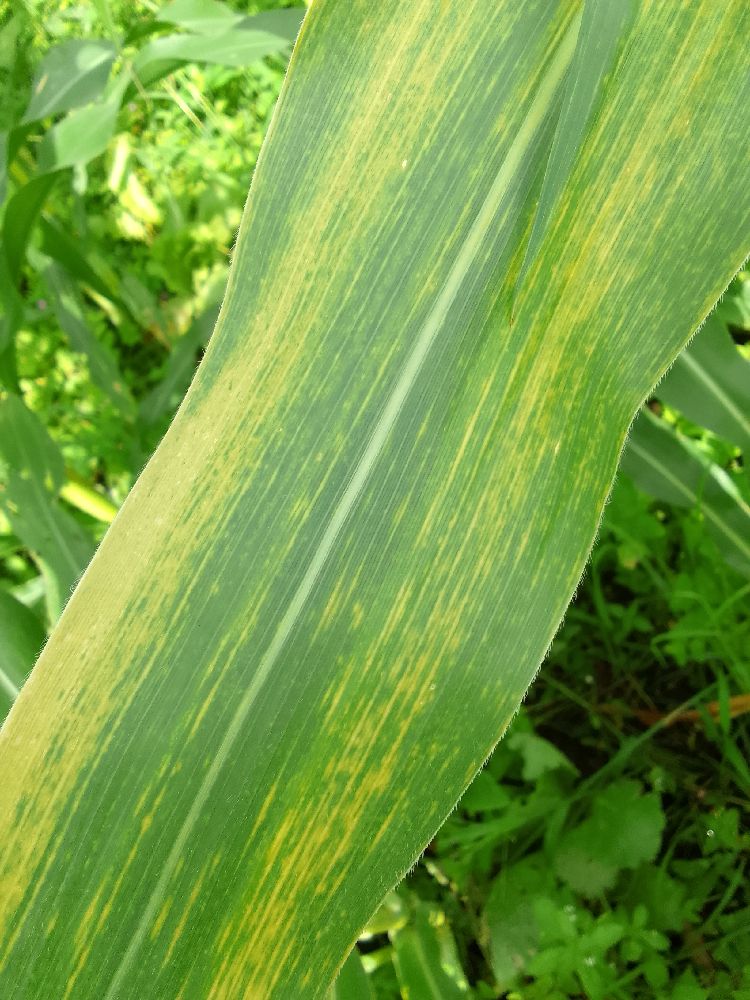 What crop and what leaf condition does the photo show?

maize, maize lethal necrosis
